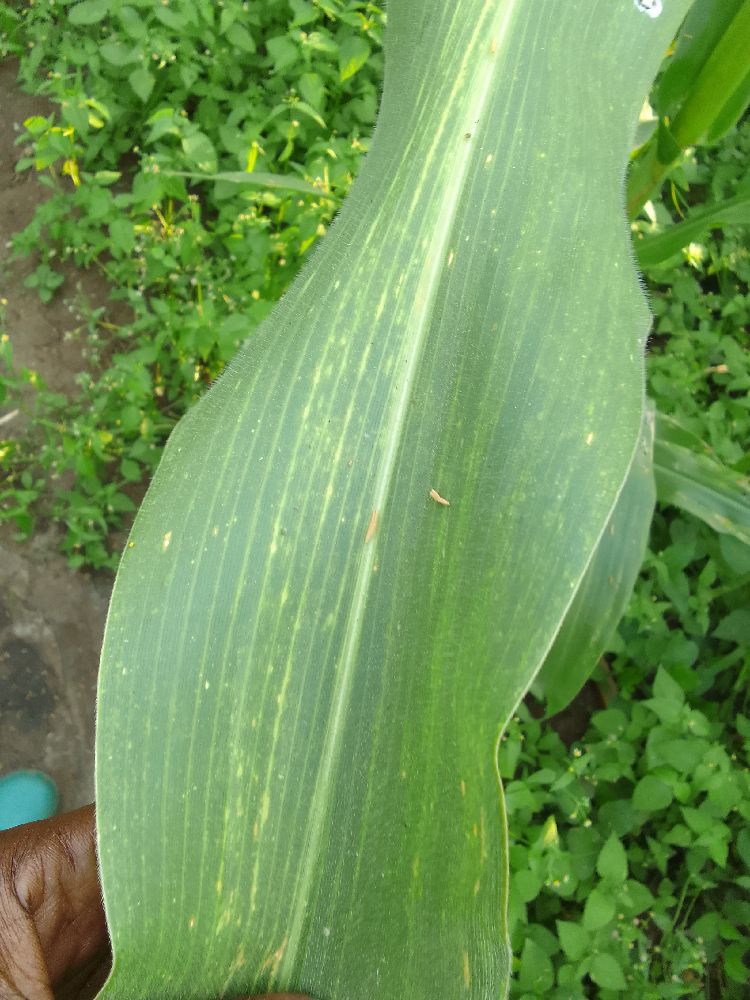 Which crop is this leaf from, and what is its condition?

maize, maize lethal necrosis
